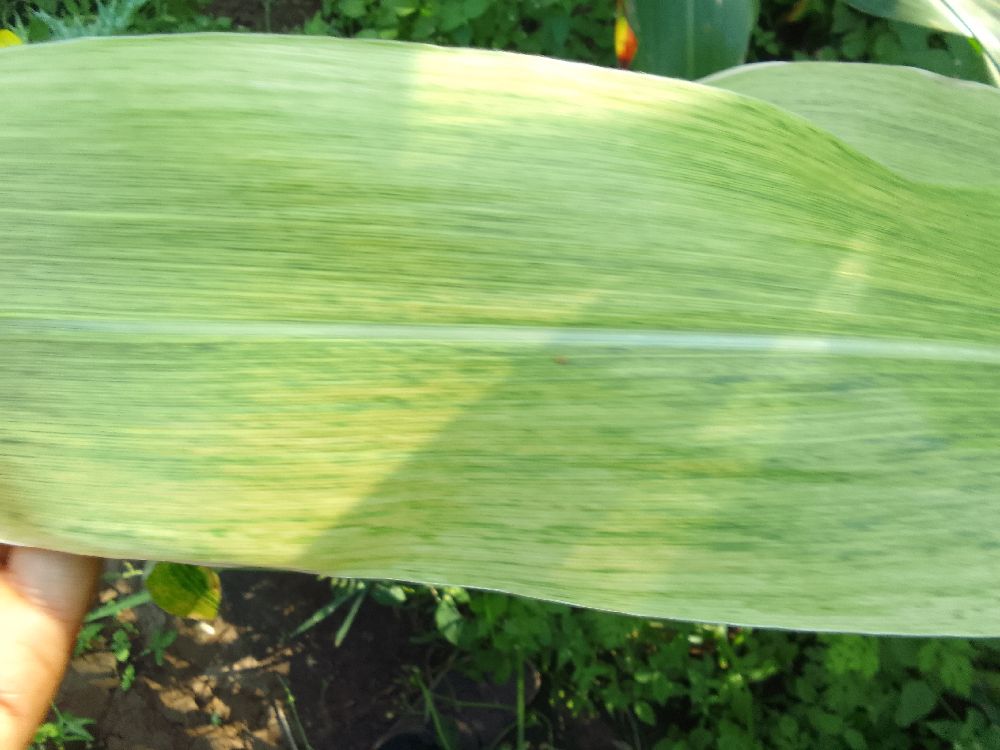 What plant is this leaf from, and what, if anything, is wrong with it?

maize, maize lethal necrosis
